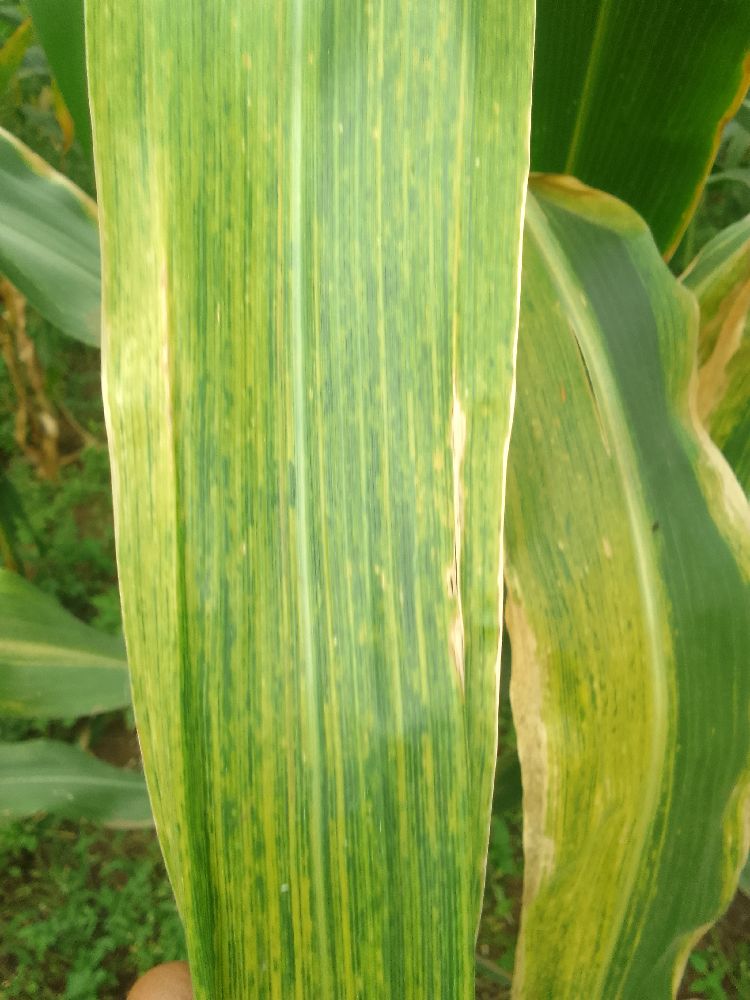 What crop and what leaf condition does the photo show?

maize, maize lethal necrosis
